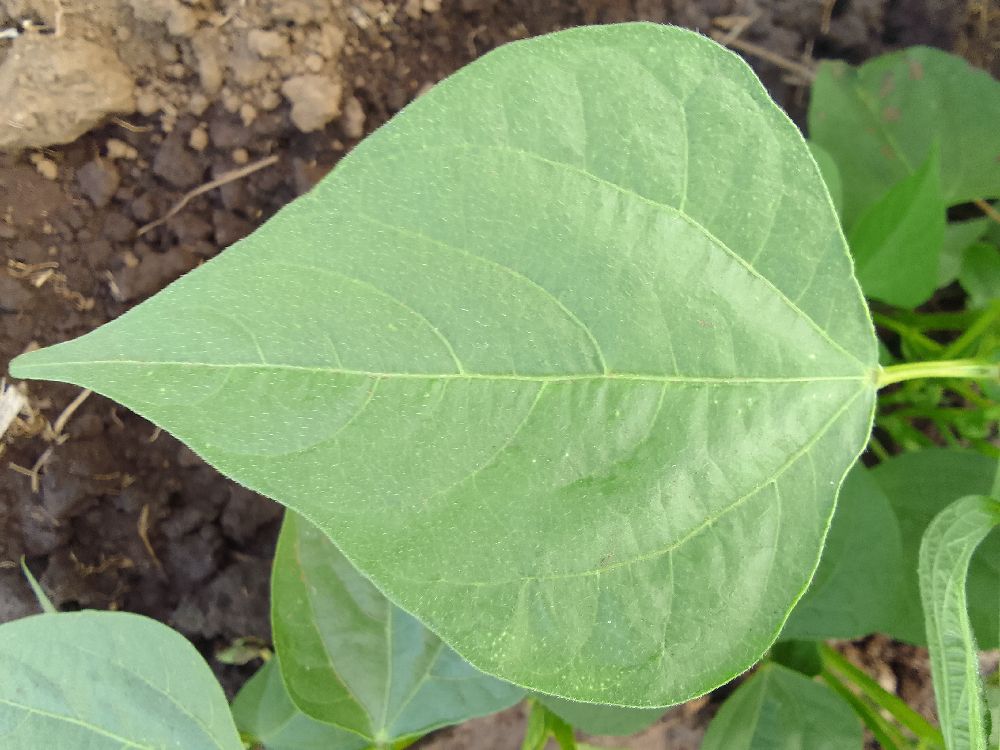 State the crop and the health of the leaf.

common bean, healthy
